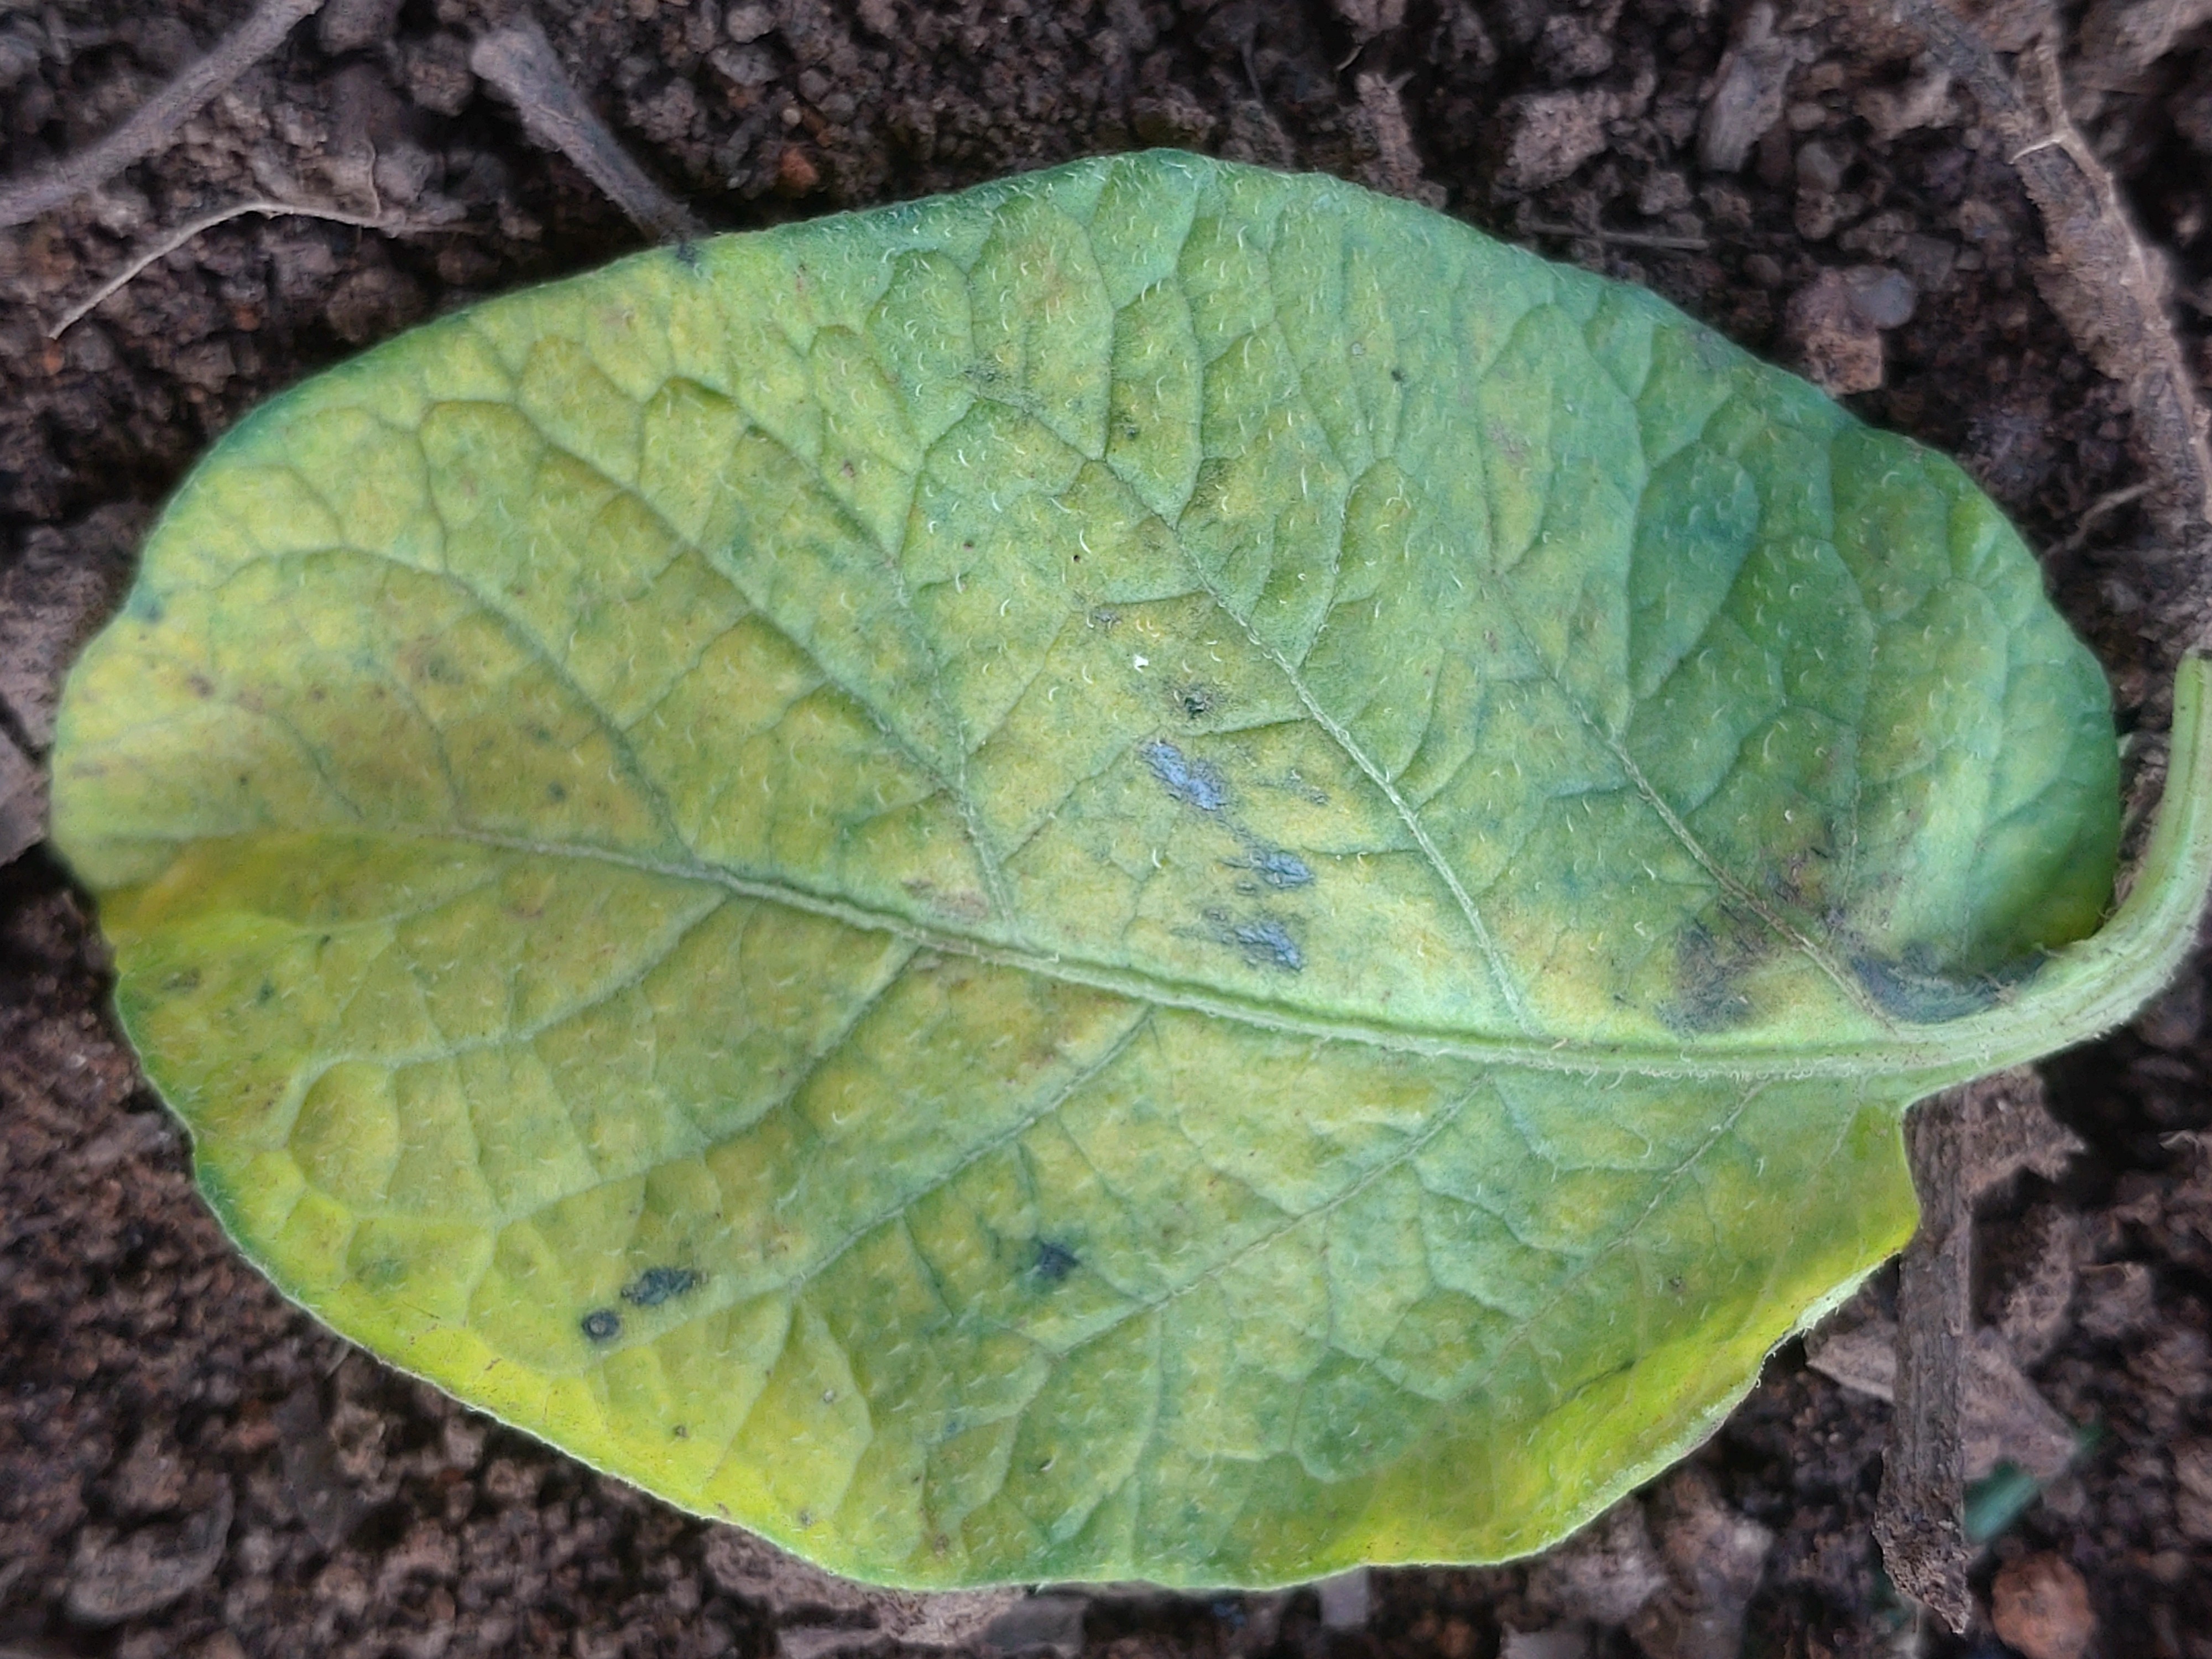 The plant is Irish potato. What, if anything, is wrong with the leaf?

late blight
